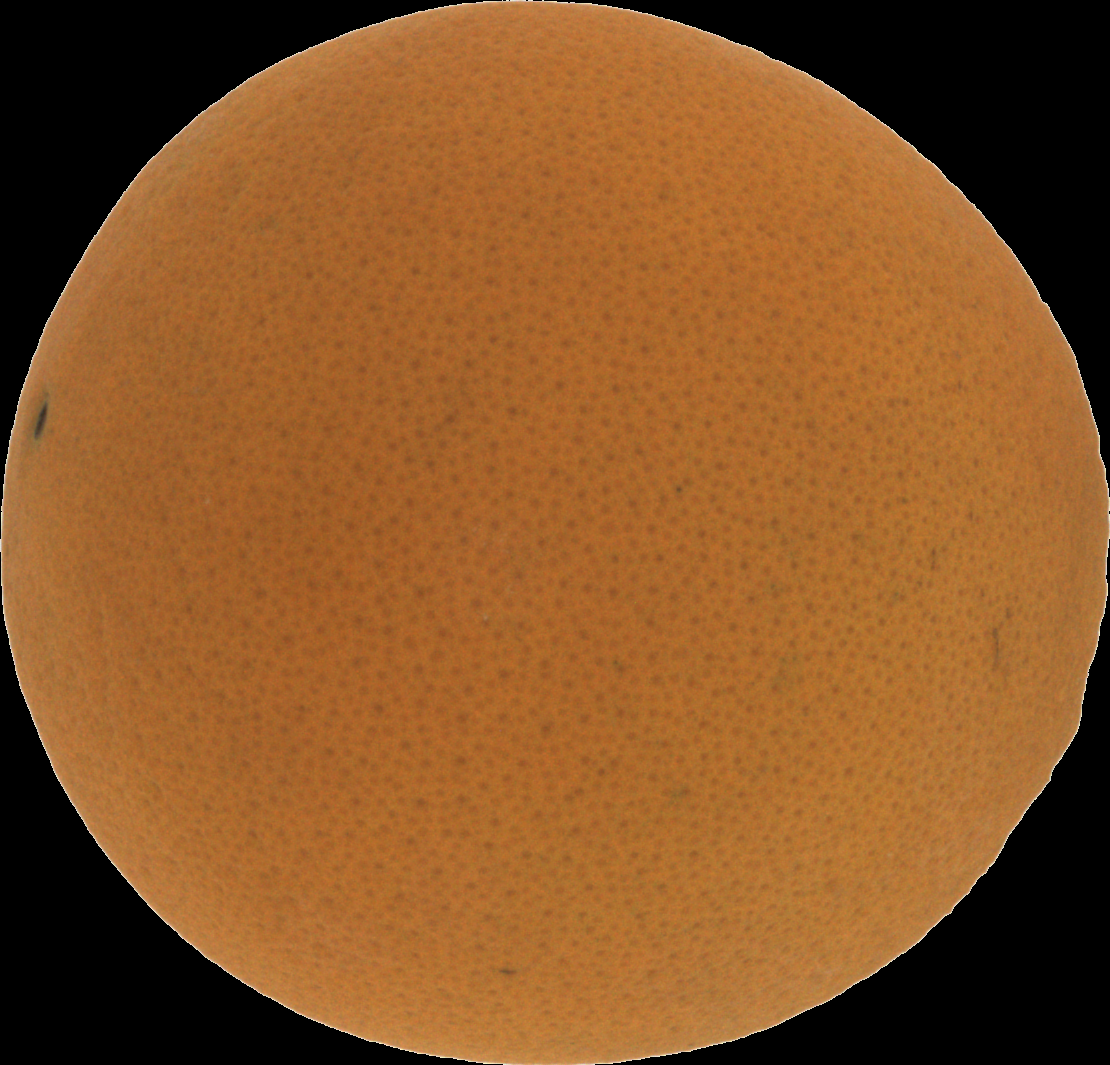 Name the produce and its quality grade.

orange, good
